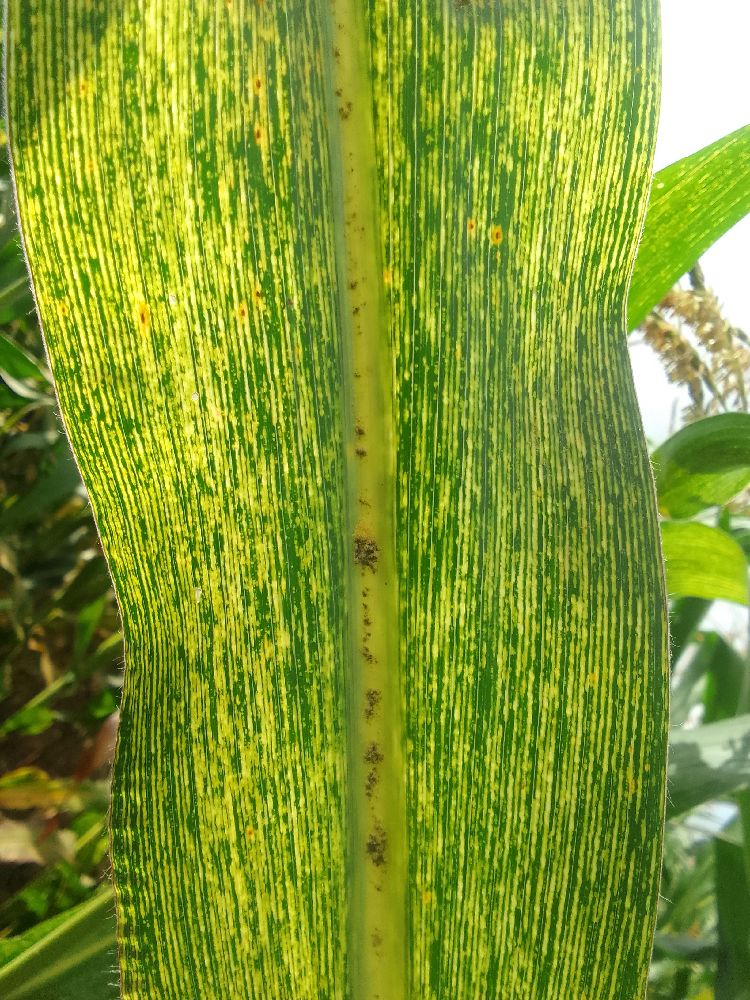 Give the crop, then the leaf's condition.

maize, maize streak virus
